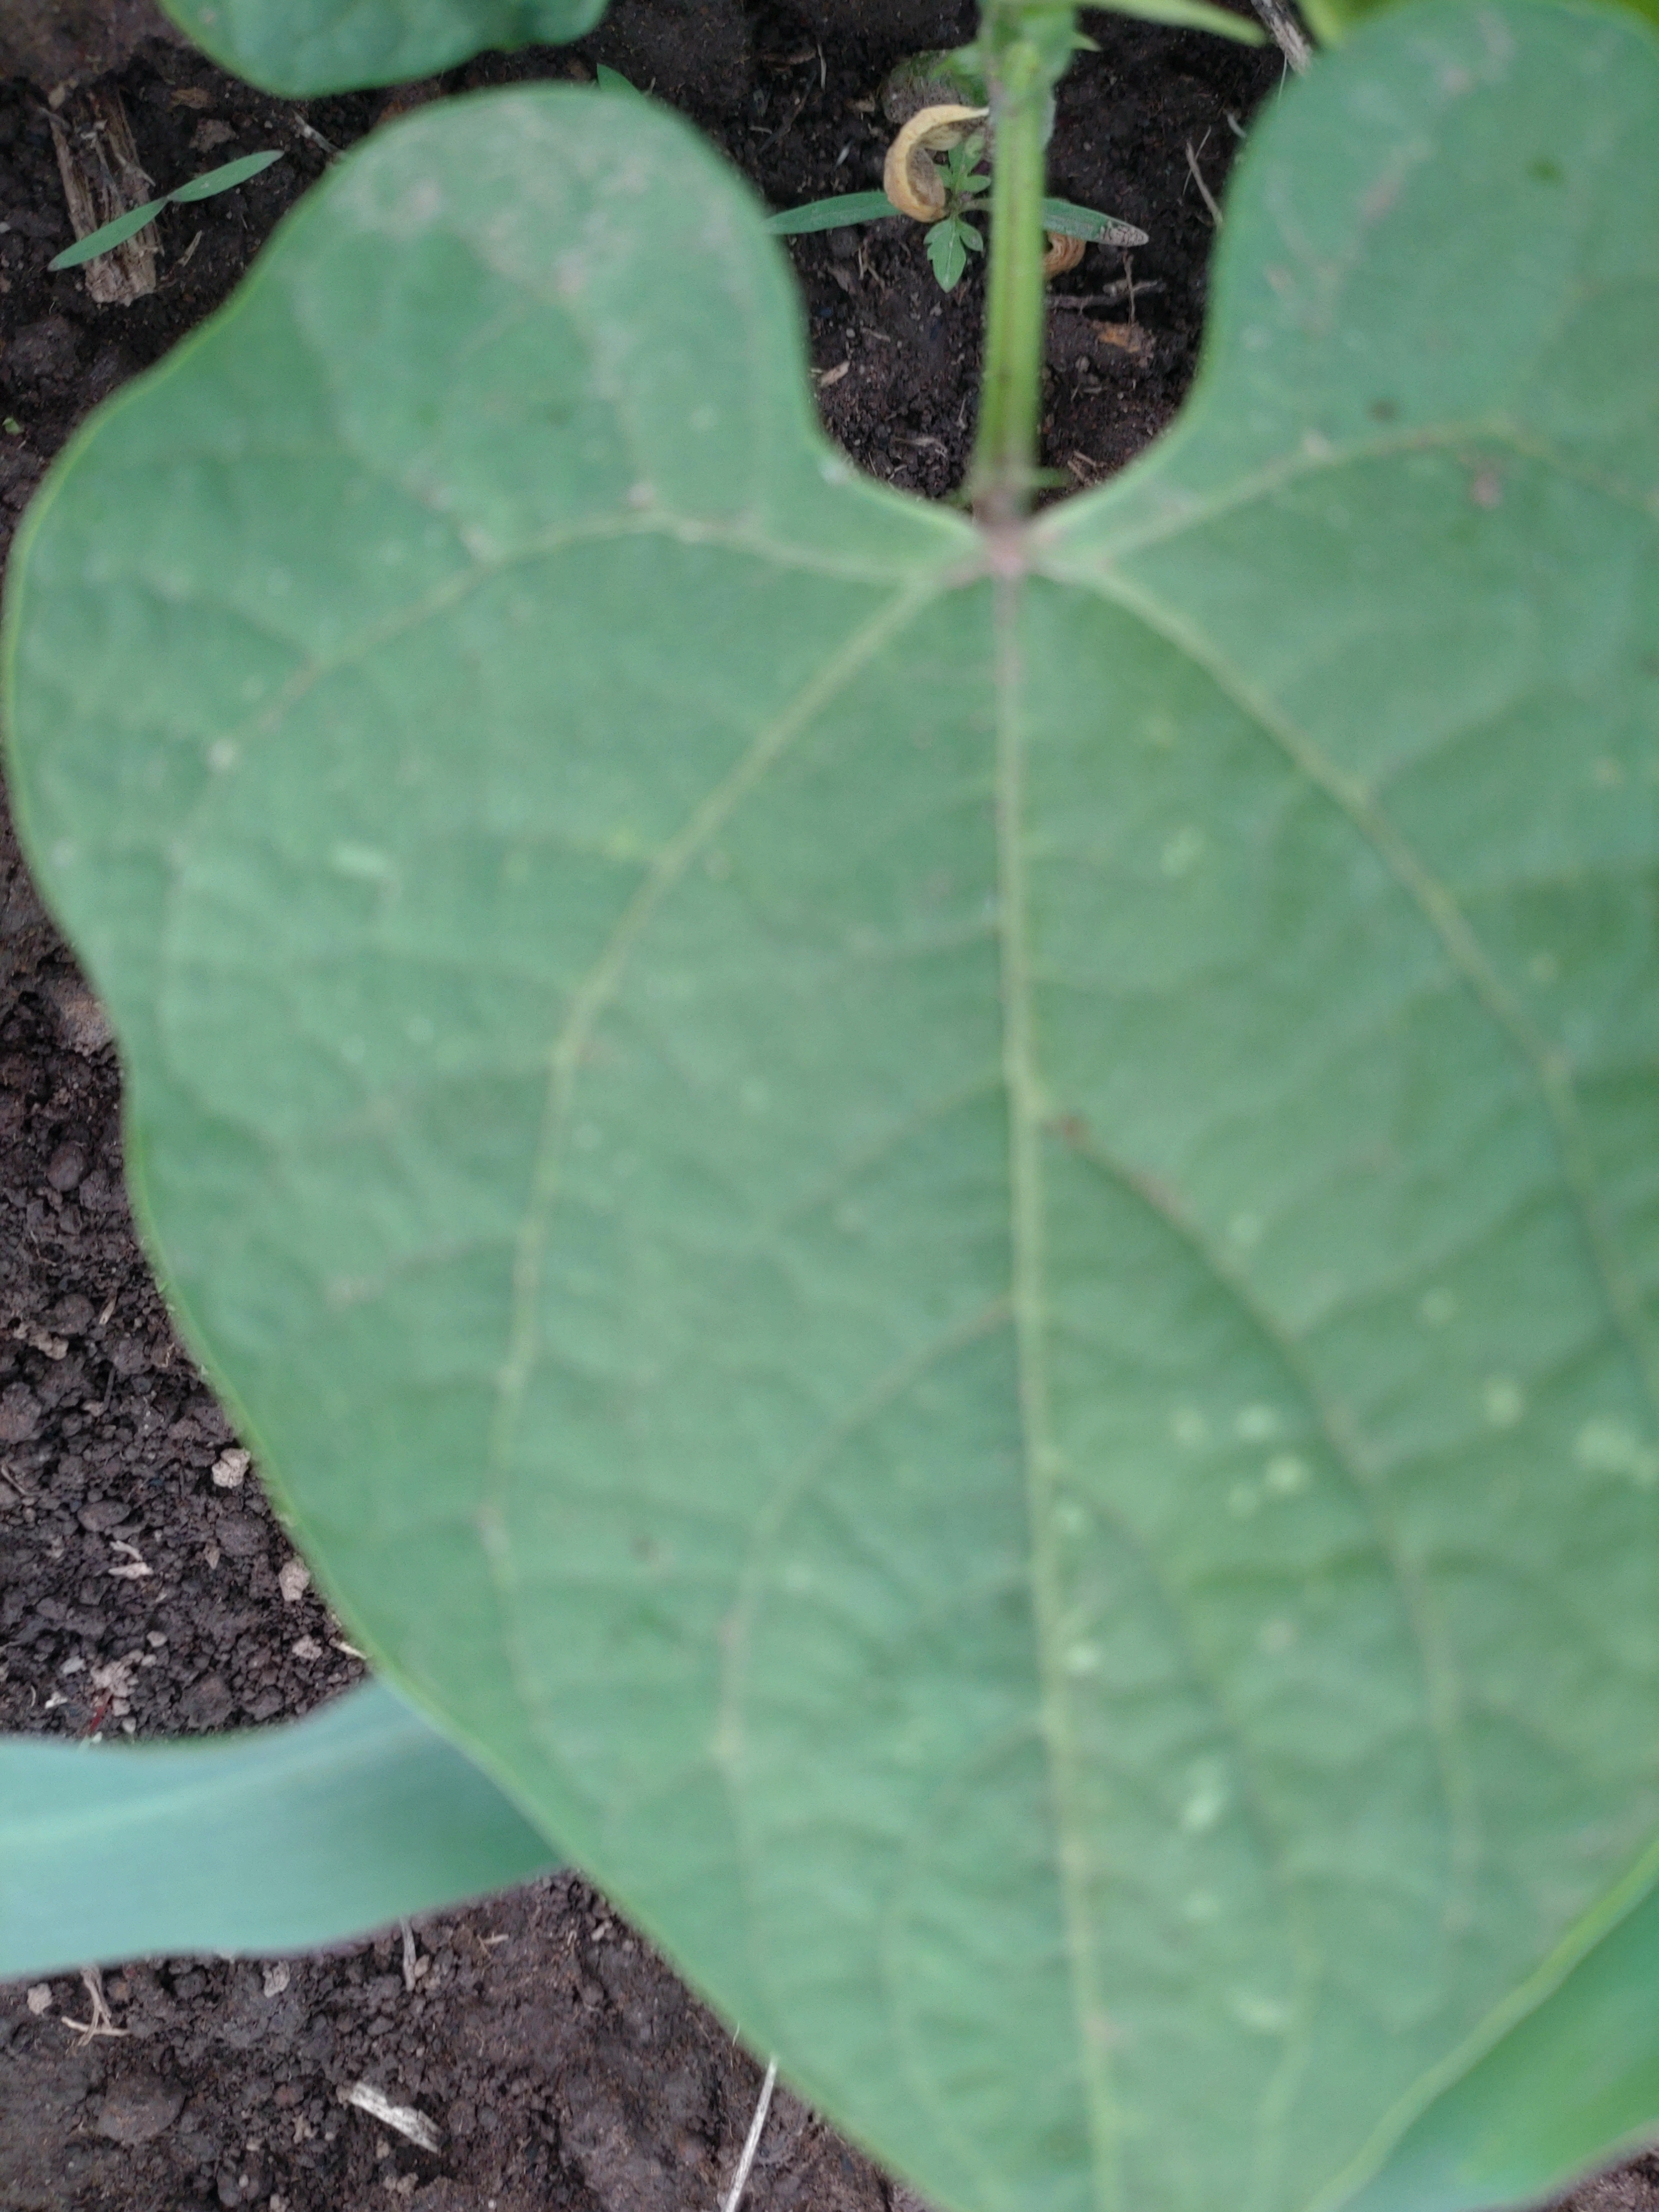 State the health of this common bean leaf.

healthy
